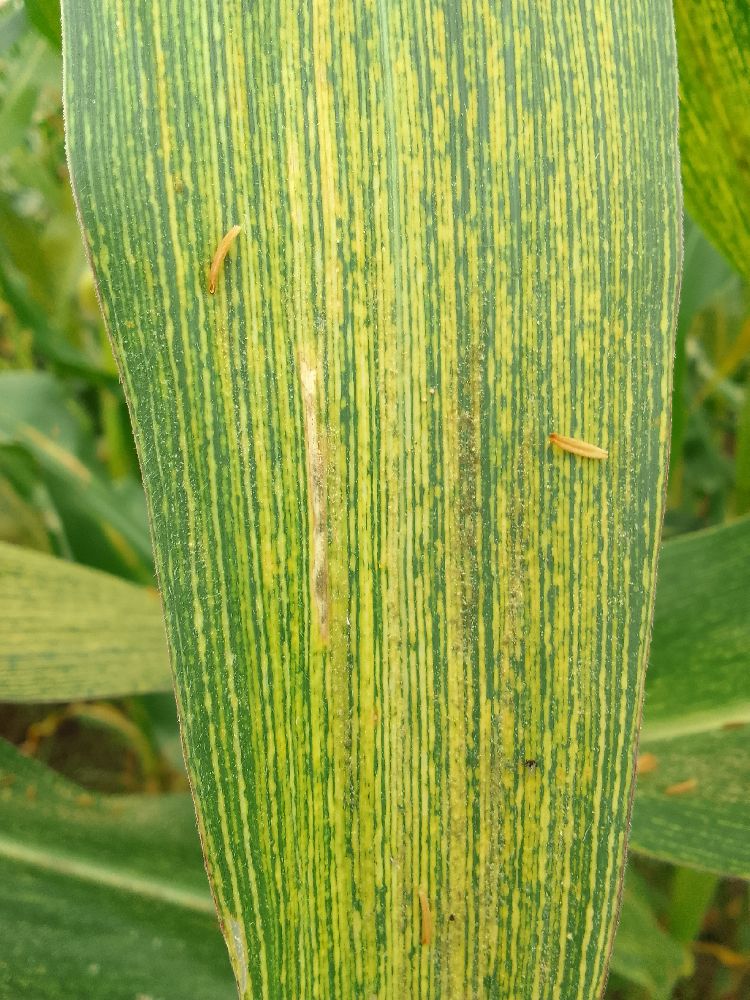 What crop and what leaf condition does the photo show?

maize, maize streak virus
